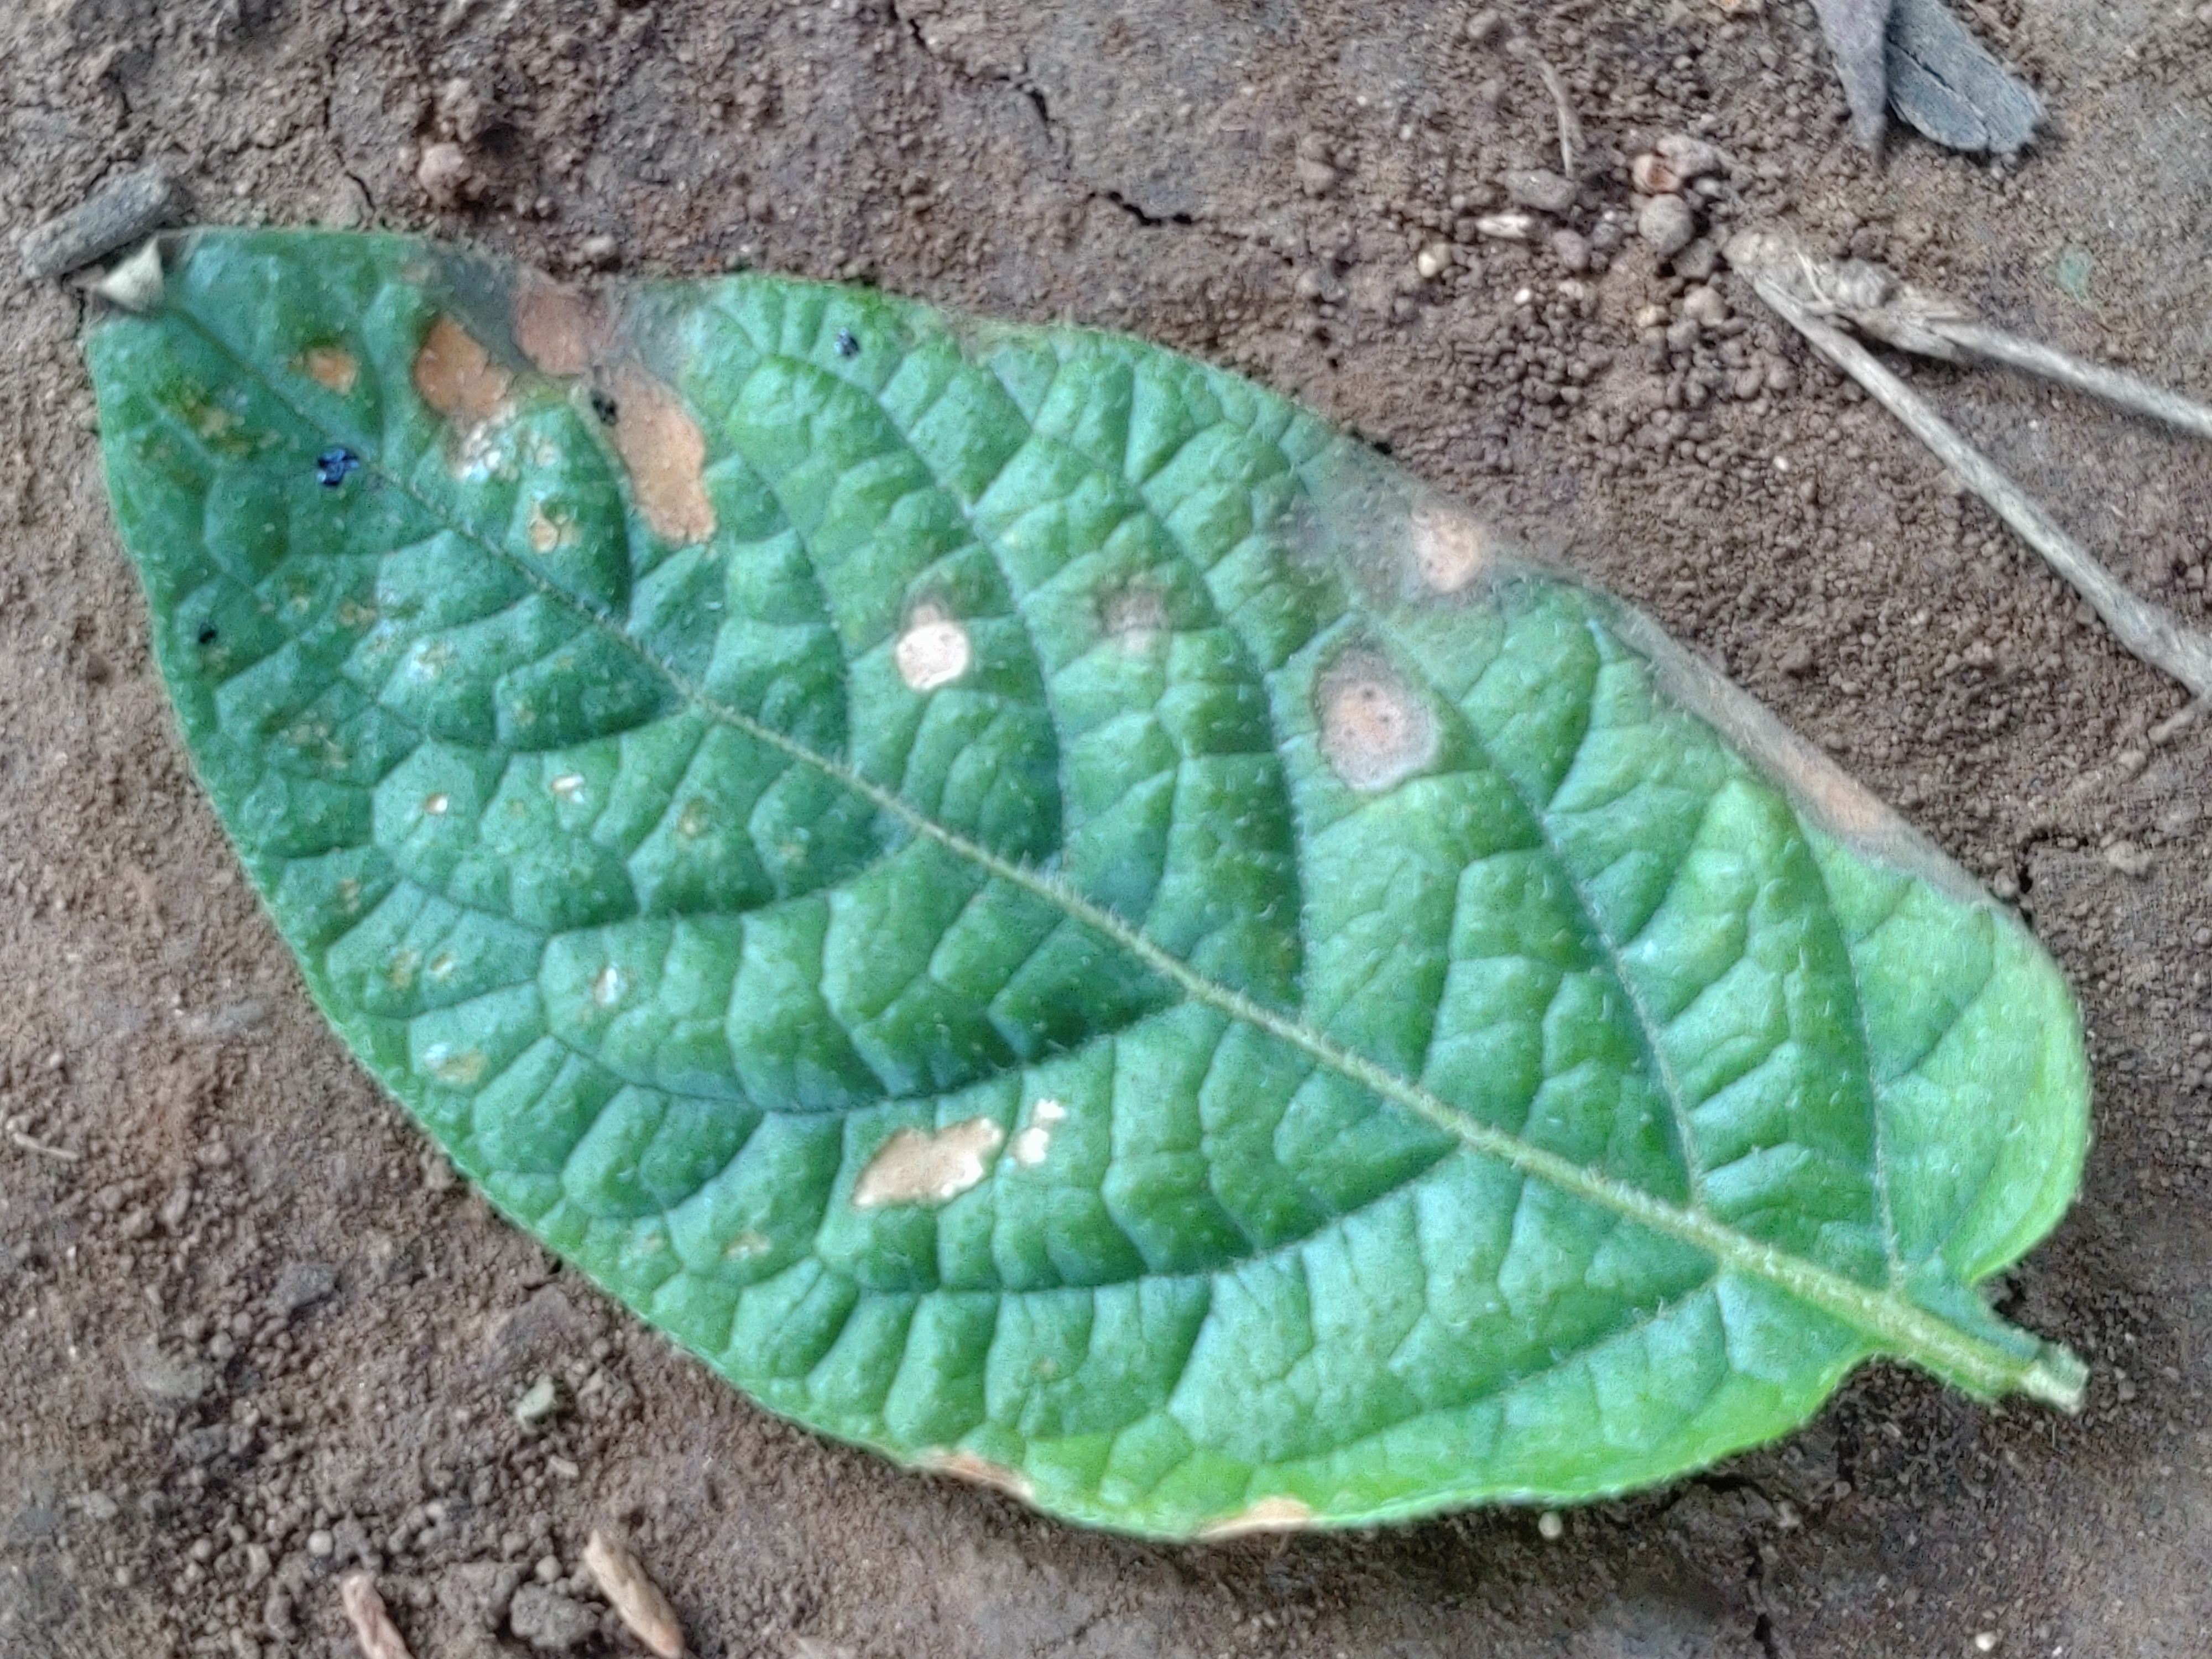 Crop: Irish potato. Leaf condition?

early blight
